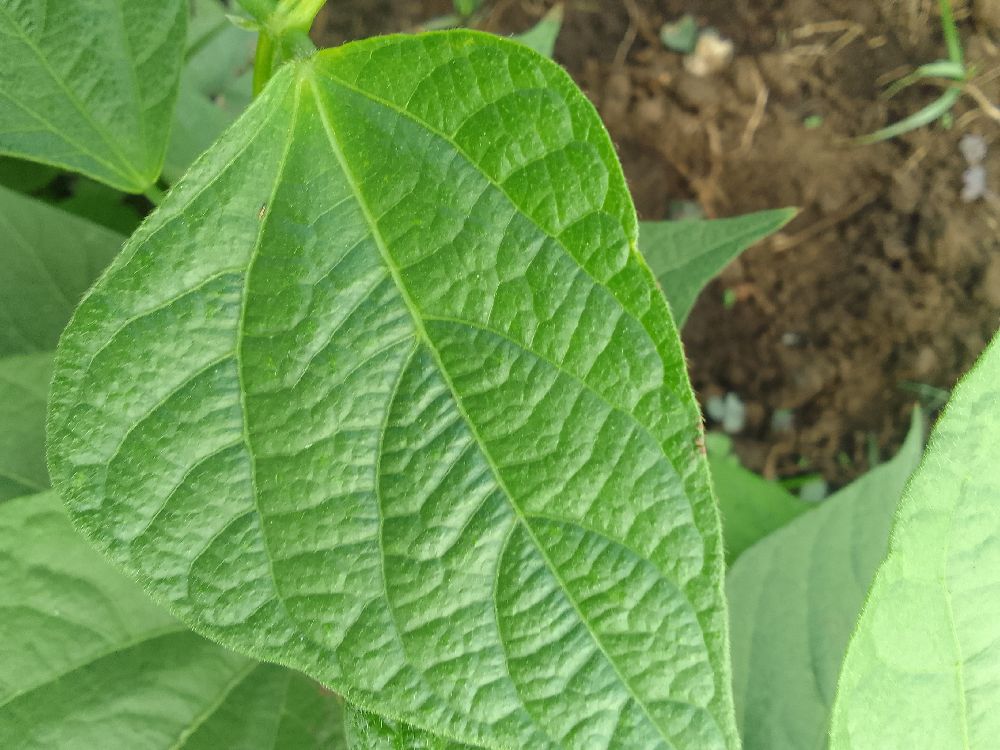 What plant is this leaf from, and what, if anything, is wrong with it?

common bean, healthy
